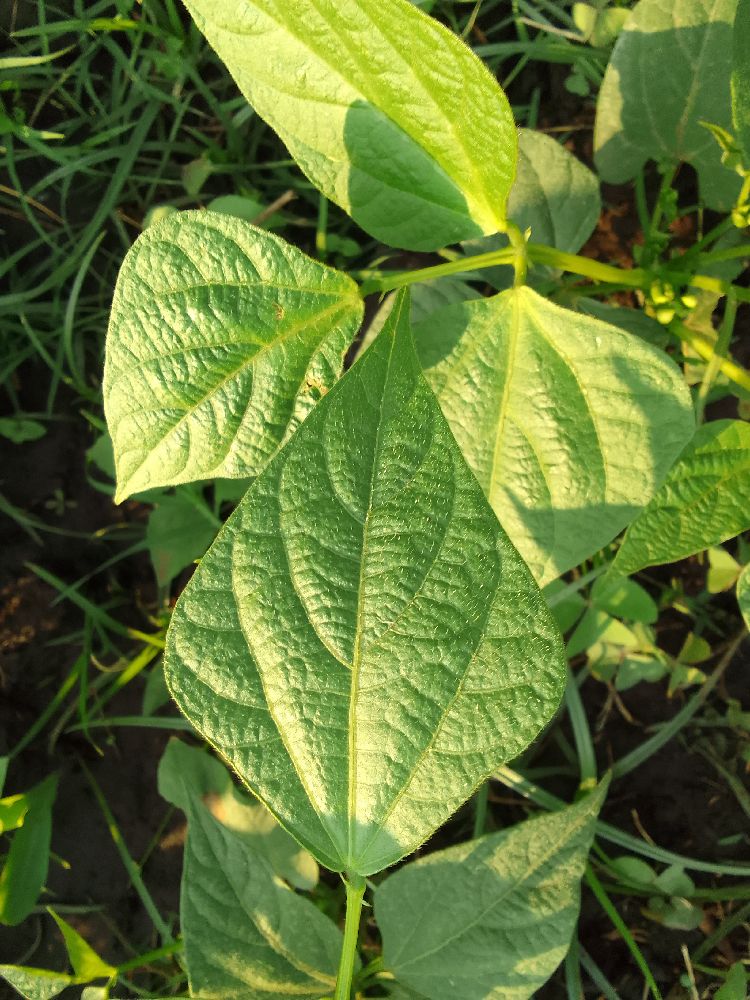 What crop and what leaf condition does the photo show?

common bean, healthy
